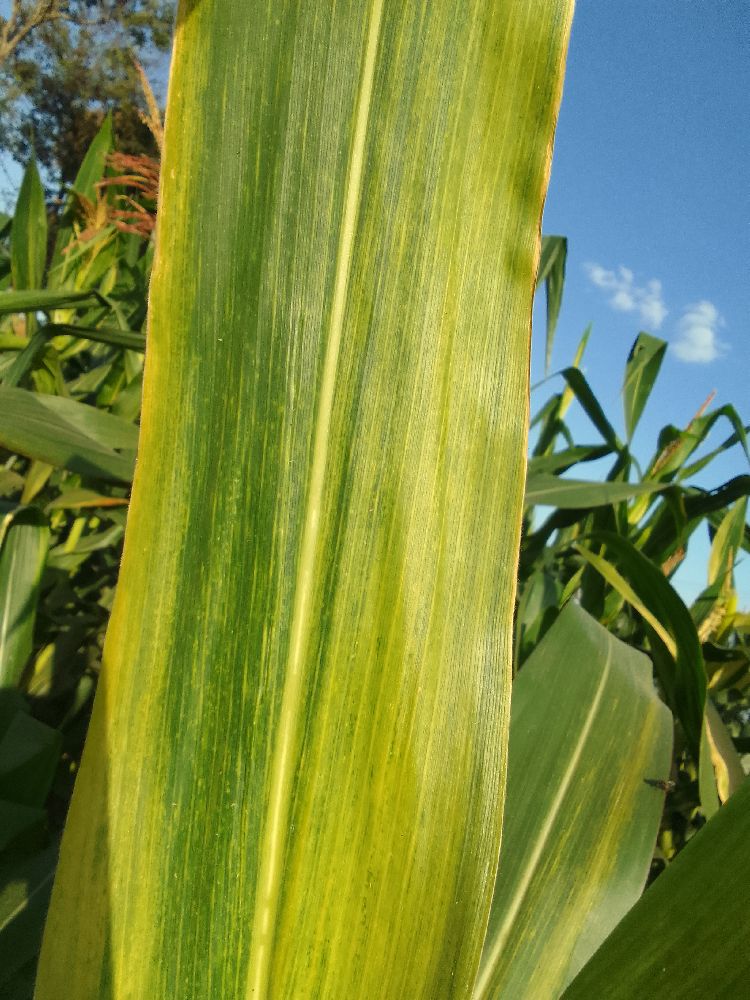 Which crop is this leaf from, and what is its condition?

maize, maize lethal necrosis
